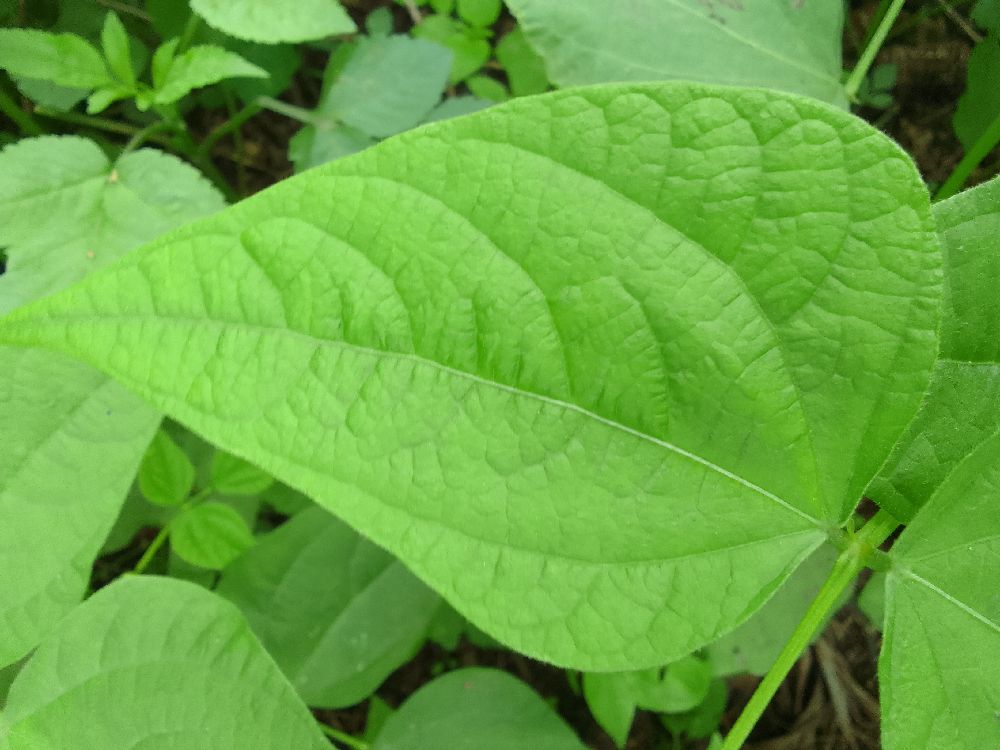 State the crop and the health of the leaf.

common bean, healthy
